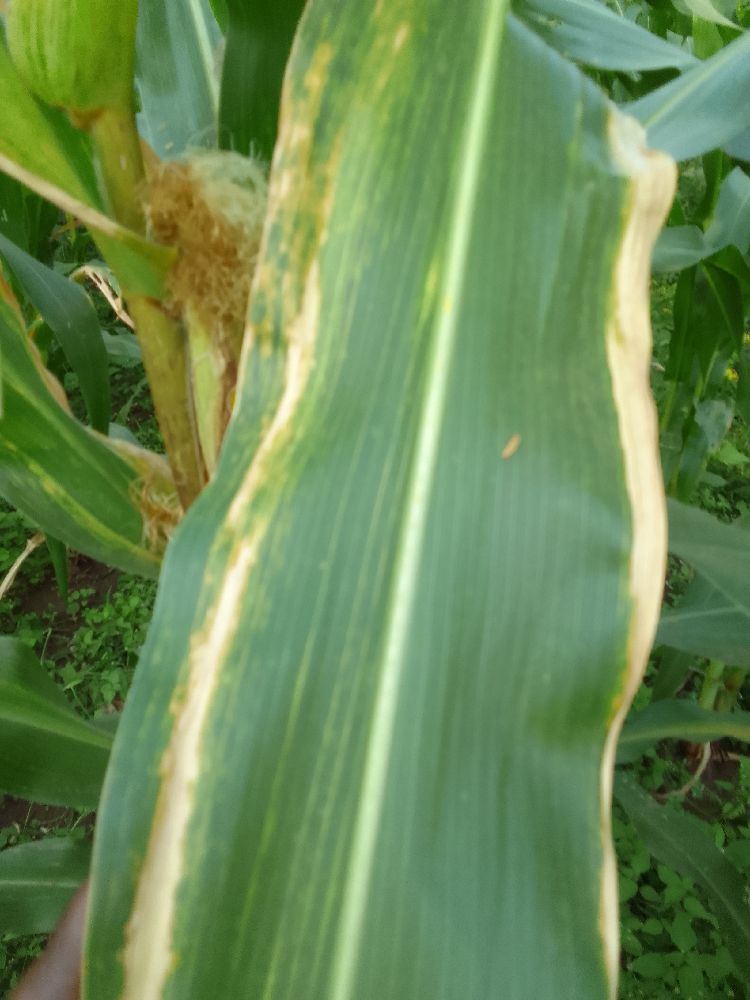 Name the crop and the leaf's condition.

maize, maize lethal necrosis
